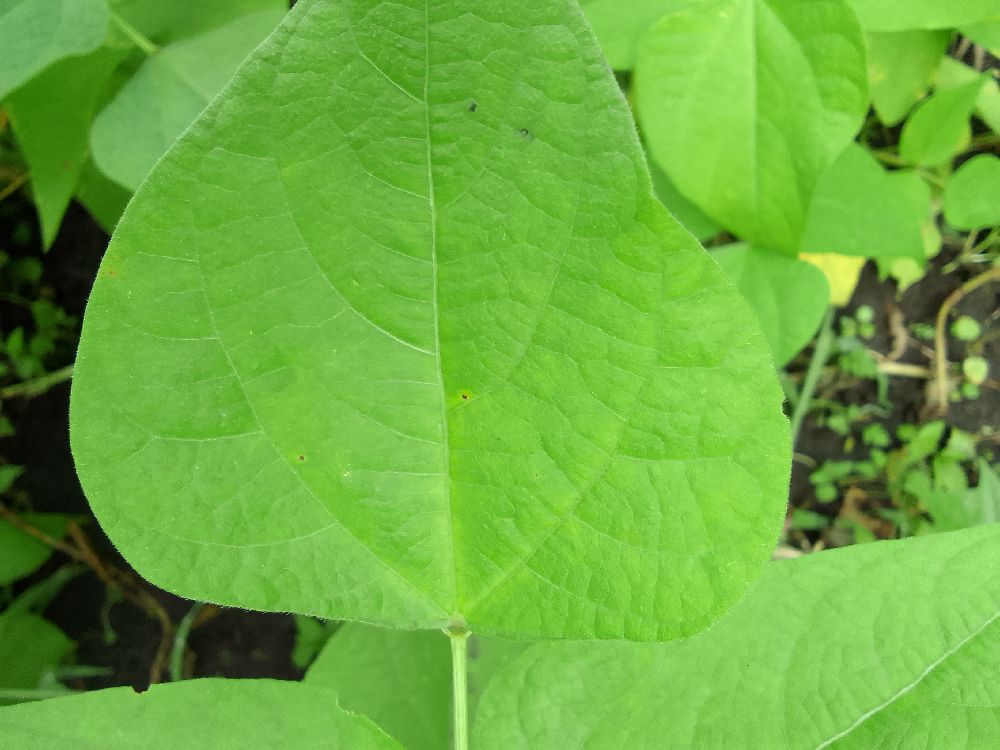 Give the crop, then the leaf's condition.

common bean, healthy
